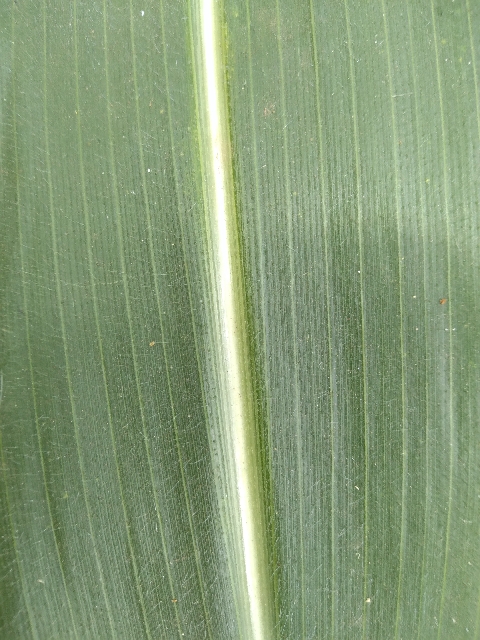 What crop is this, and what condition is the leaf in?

maize, healthy
